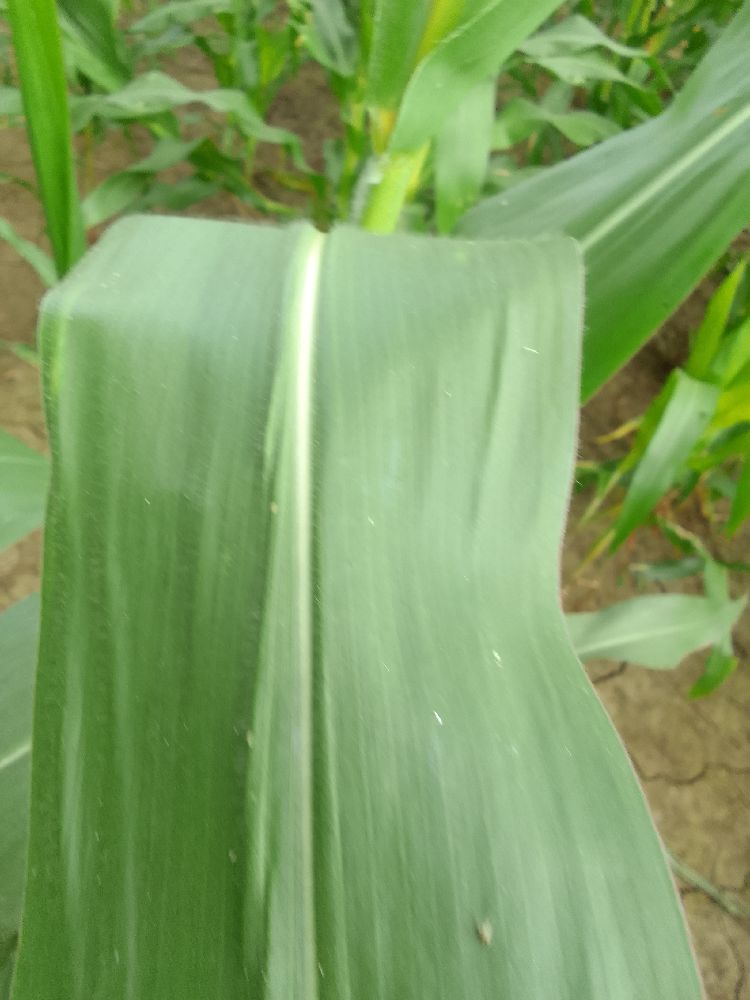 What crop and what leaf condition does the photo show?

maize, healthy
